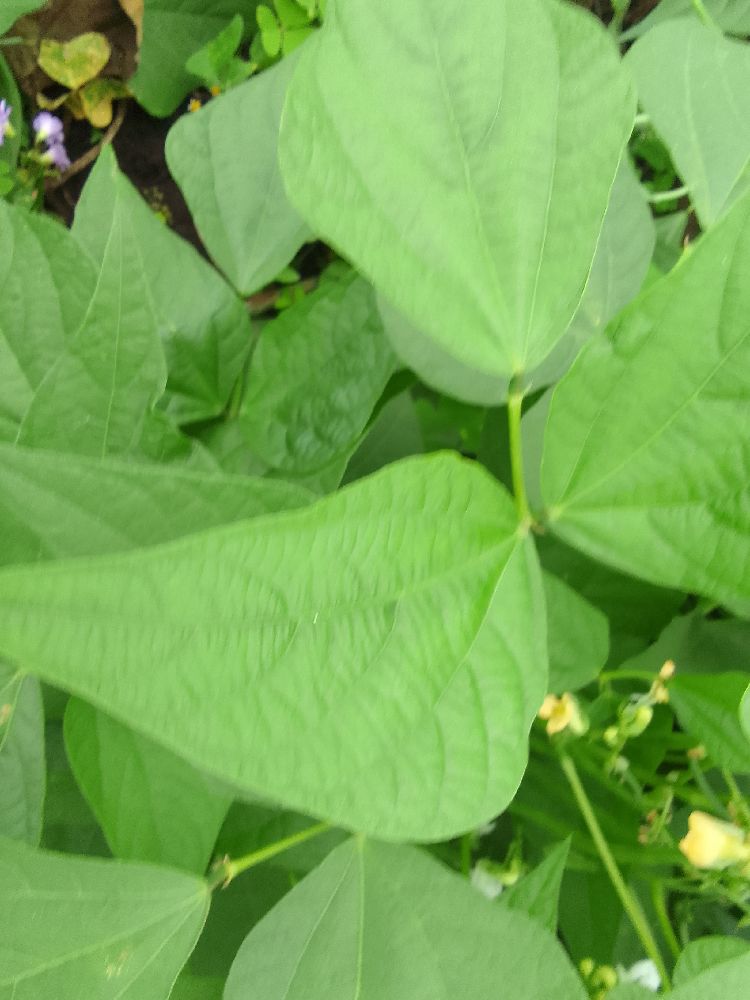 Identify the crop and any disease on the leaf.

common bean, healthy
